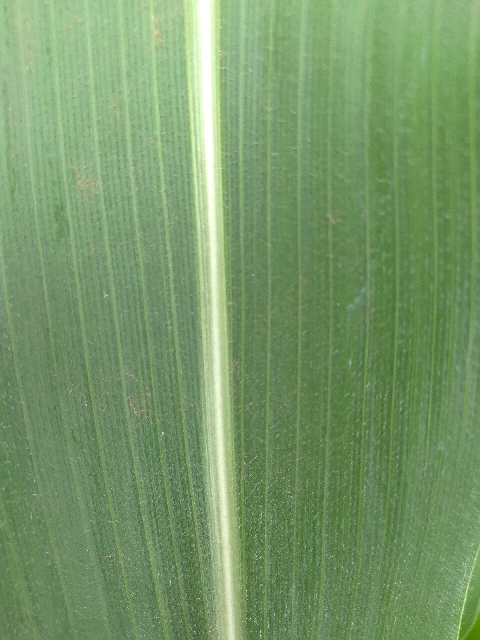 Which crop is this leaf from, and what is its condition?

maize, healthy
